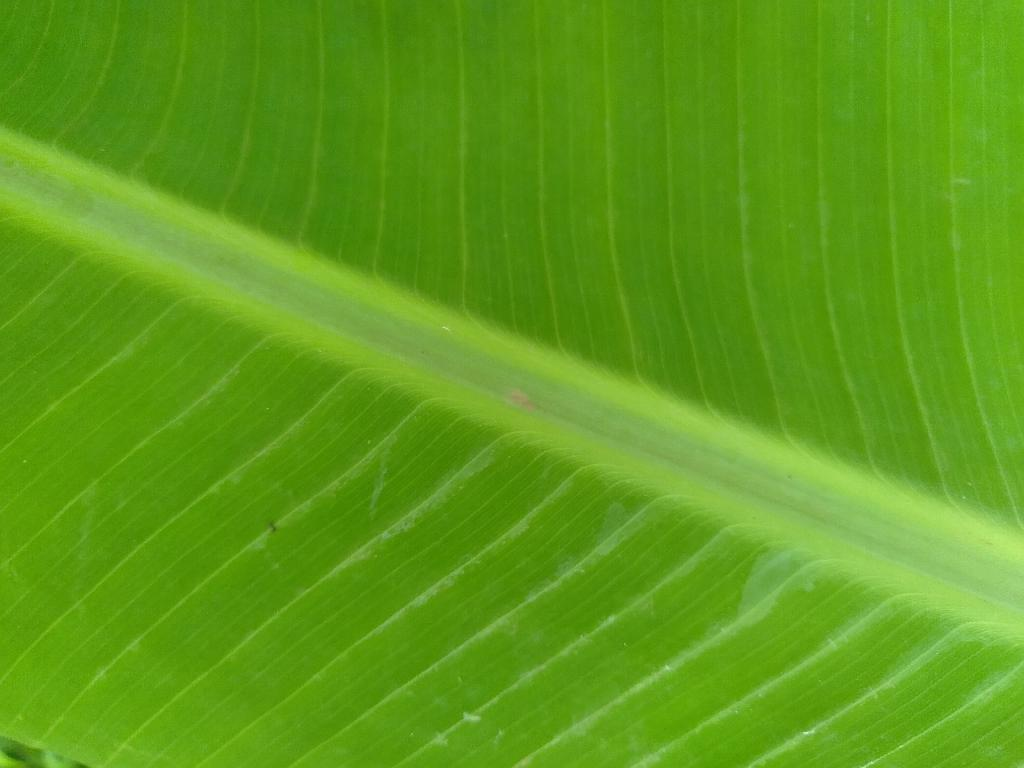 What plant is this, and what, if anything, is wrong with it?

banana, healthy
